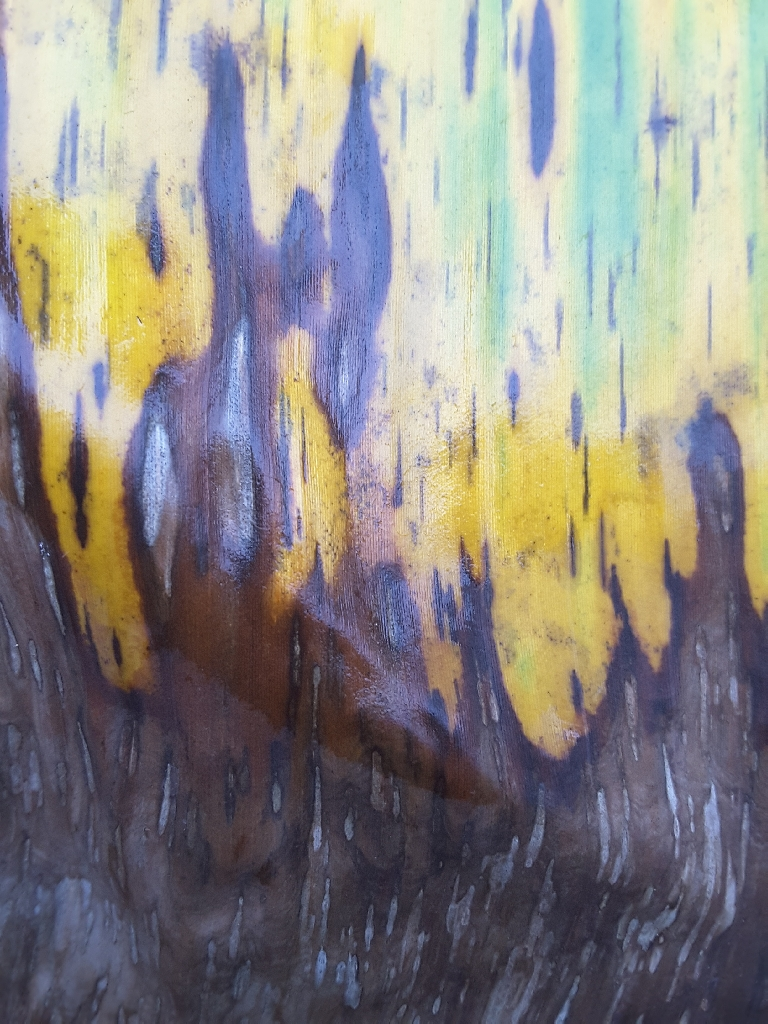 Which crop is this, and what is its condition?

banana, black sigatoka
